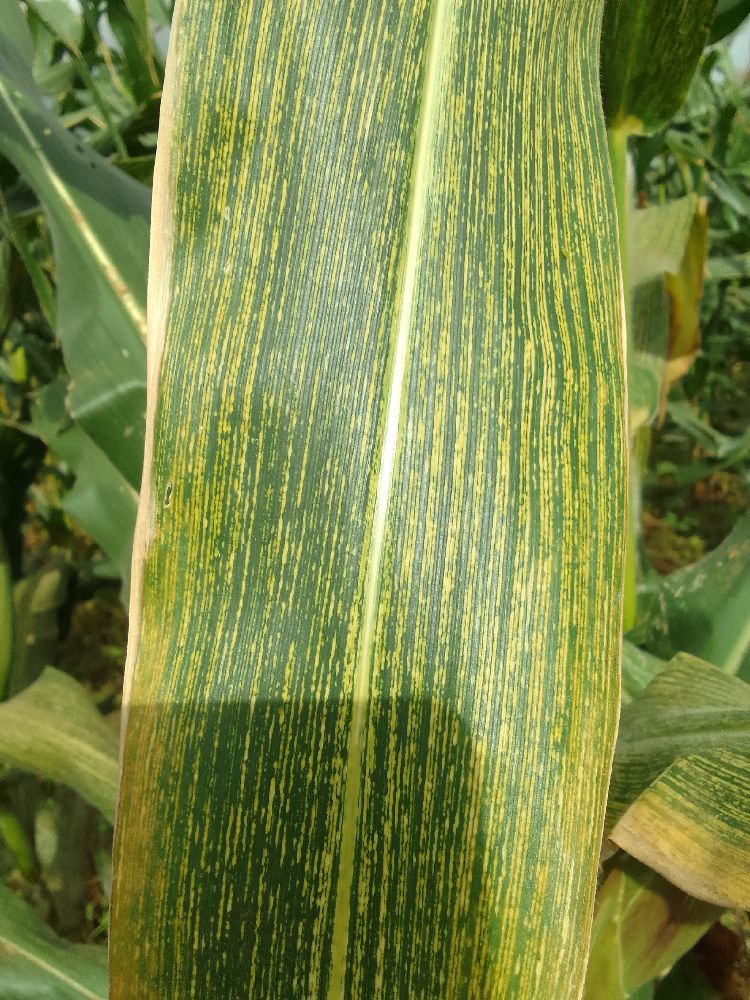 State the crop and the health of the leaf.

maize, maize streak virus
